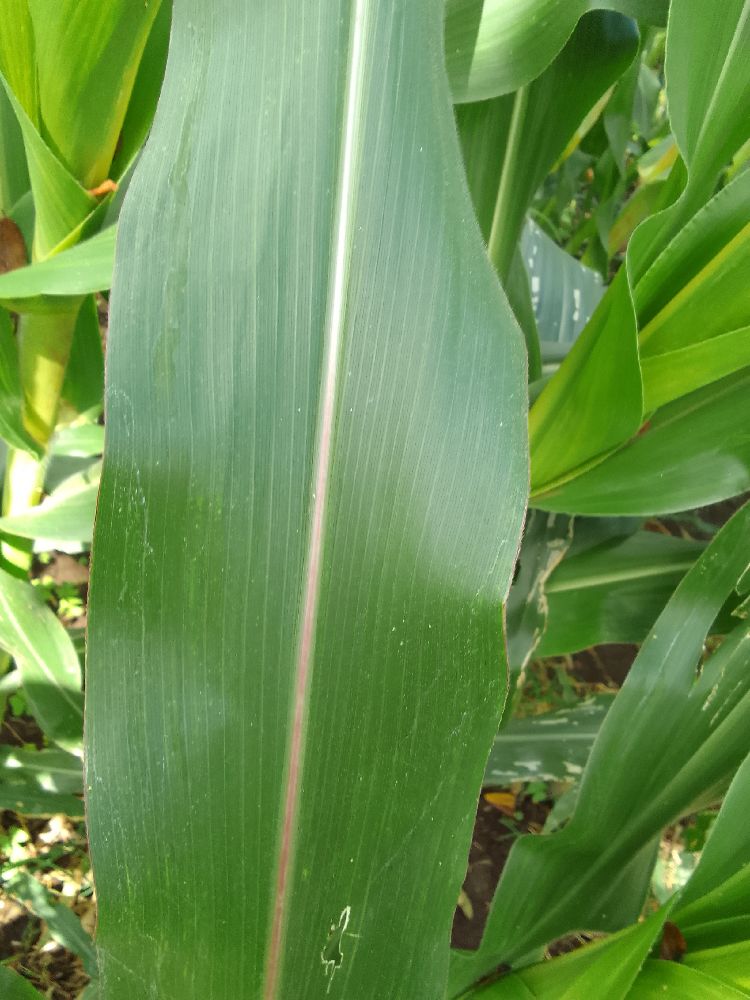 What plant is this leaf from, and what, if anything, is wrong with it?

maize, healthy
